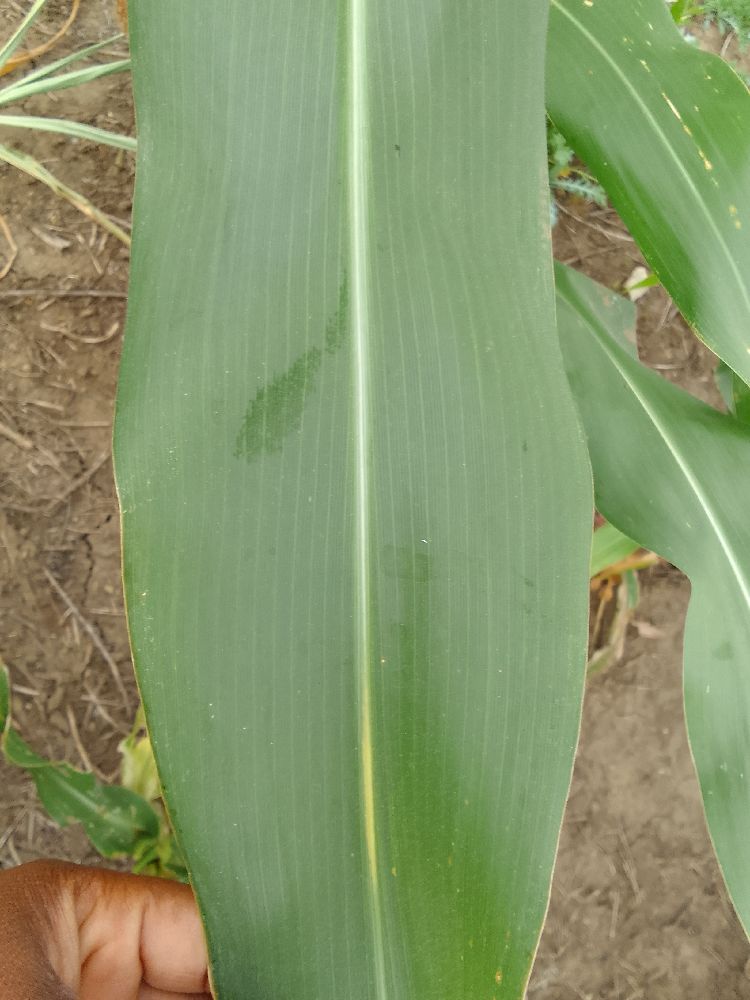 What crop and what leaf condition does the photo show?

maize, healthy
